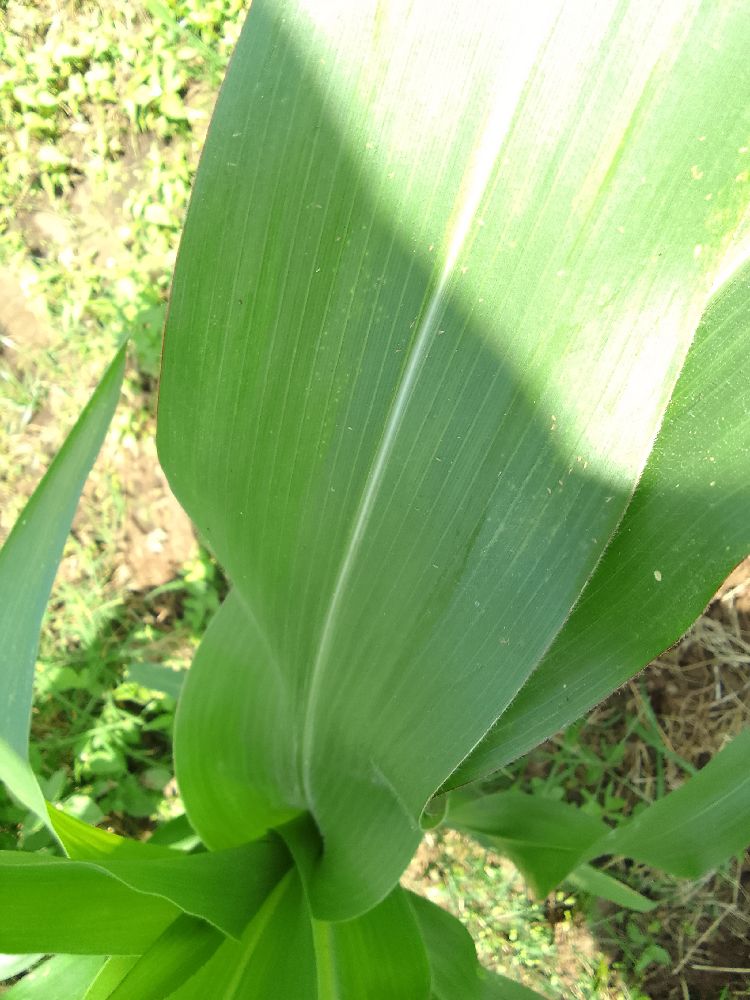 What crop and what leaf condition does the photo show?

maize, healthy
